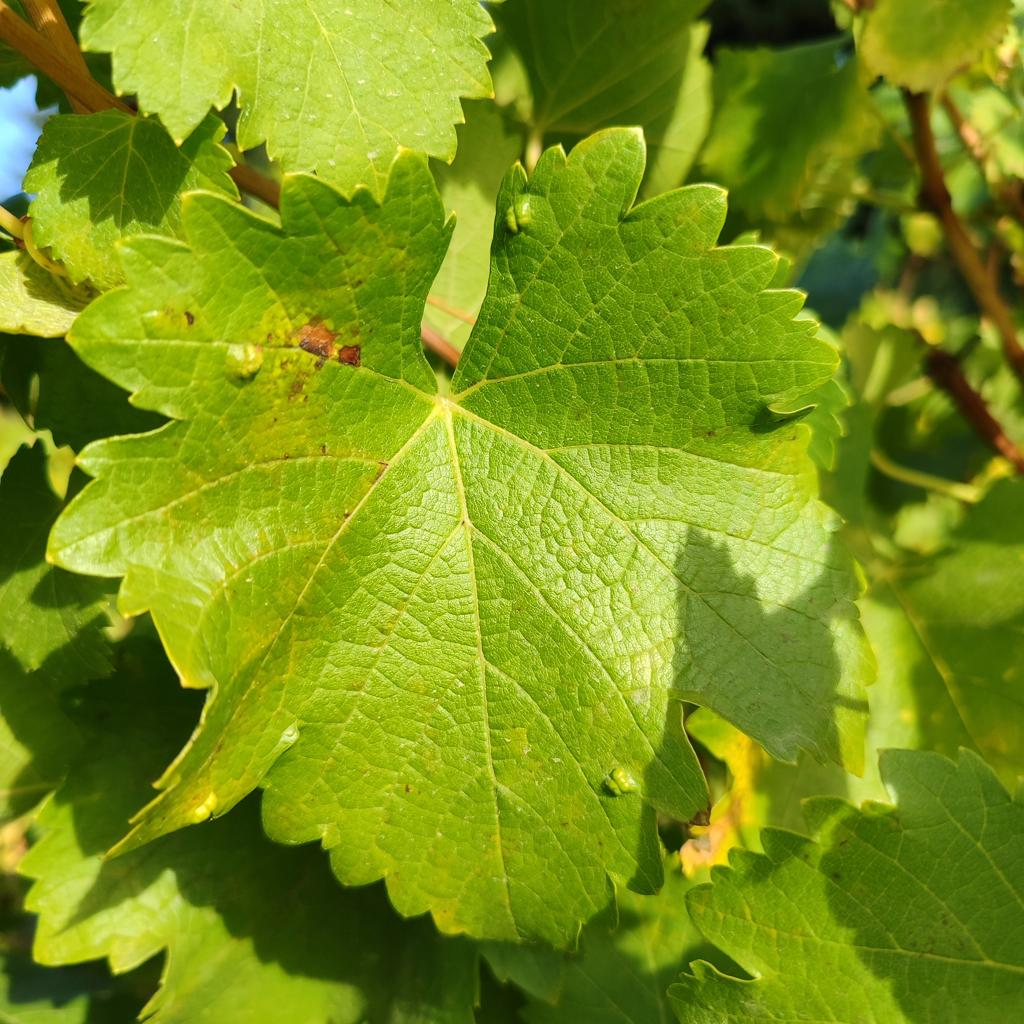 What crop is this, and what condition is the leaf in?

grapevine, erineum mite
